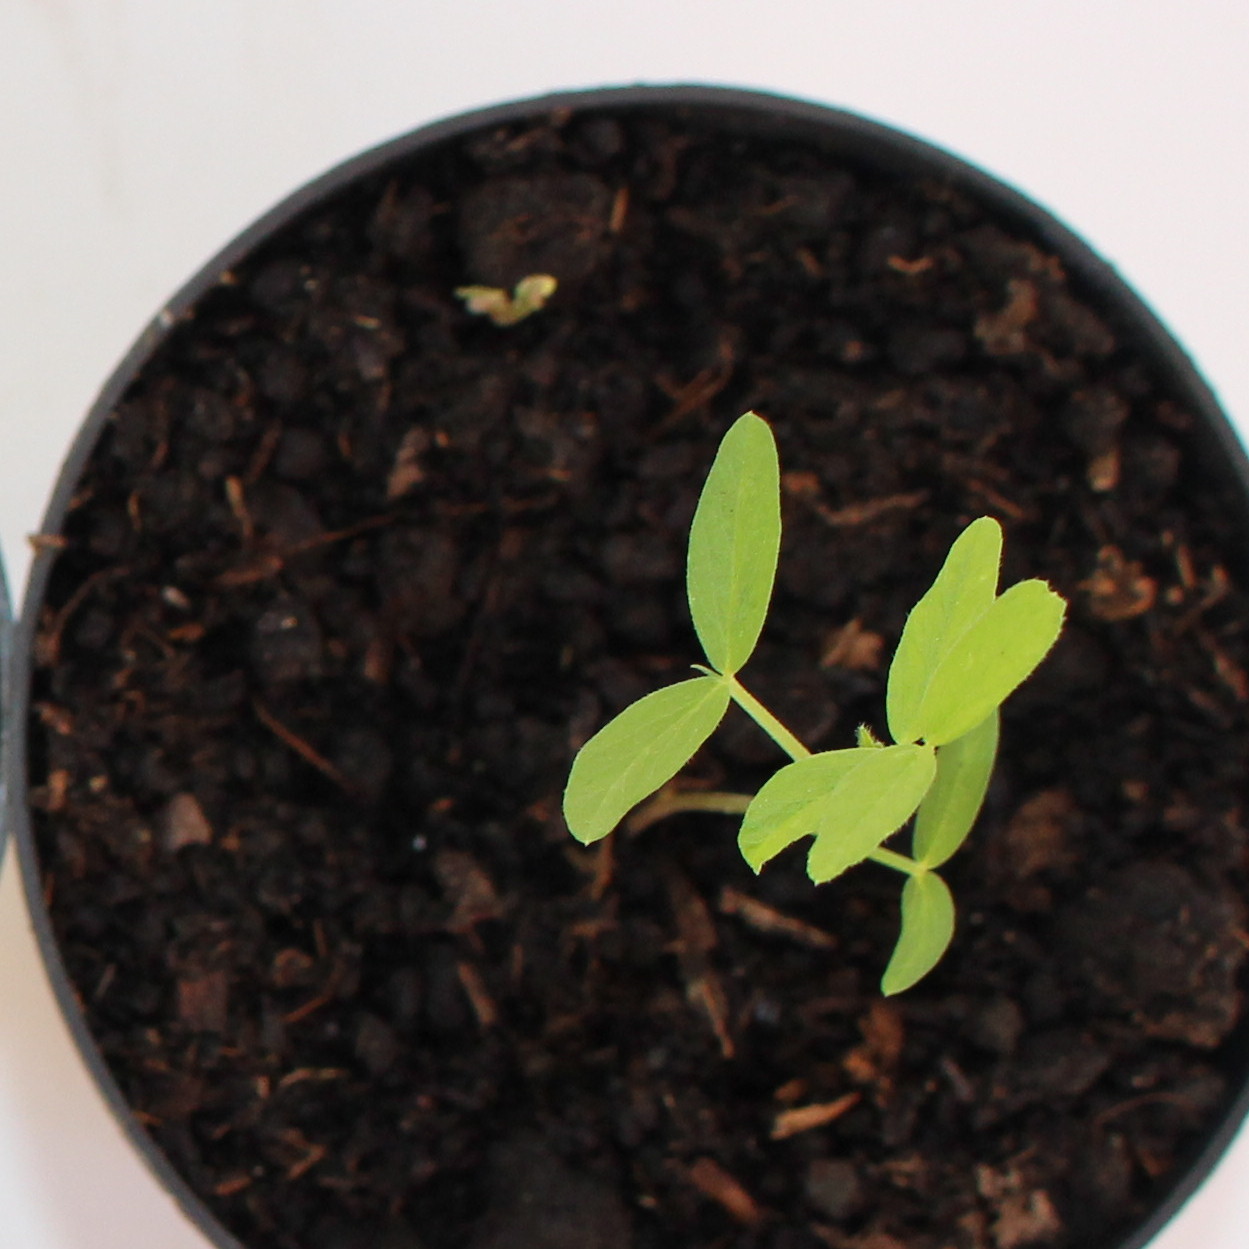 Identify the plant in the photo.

Vicia sativa
